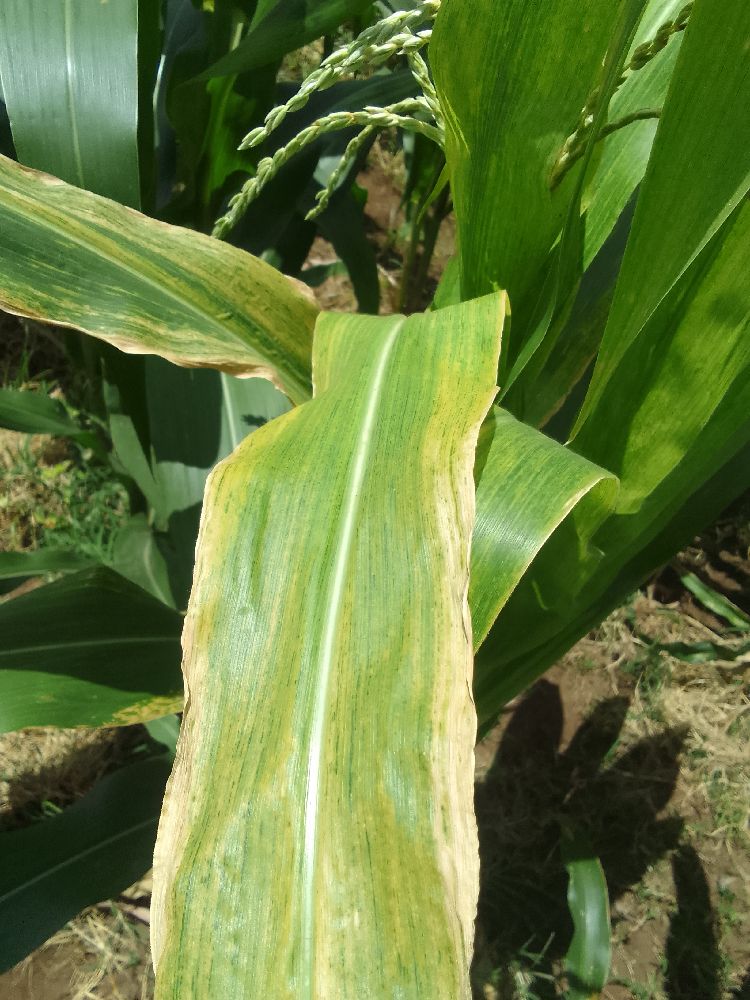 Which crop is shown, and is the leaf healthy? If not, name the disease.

maize, maize lethal necrosis
